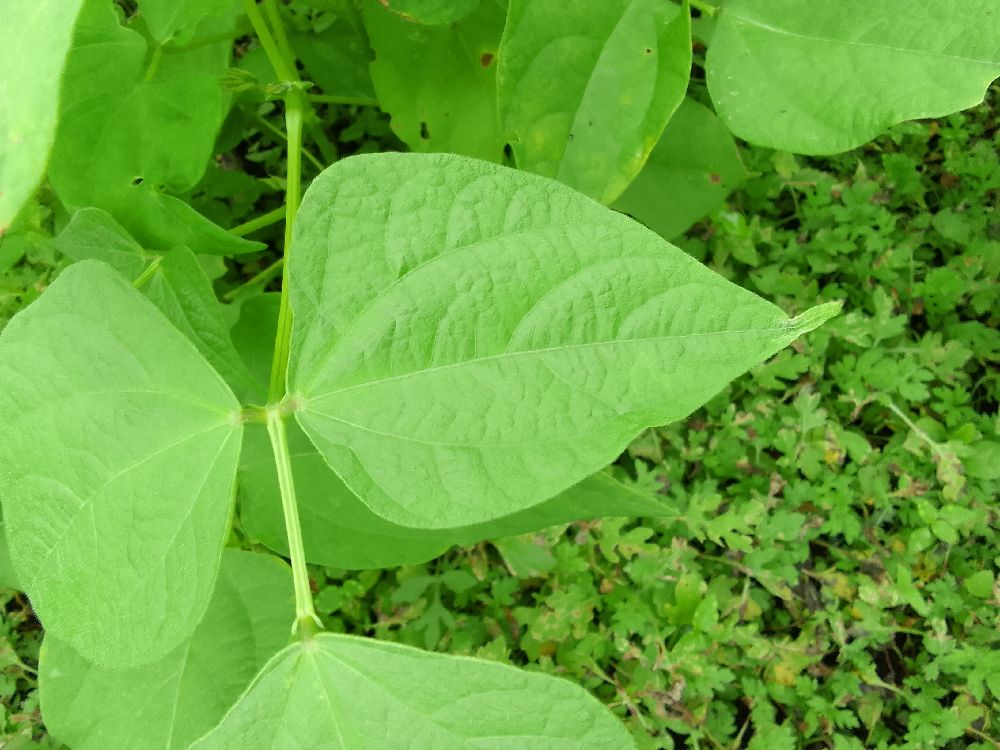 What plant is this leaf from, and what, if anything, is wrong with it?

common bean, healthy
